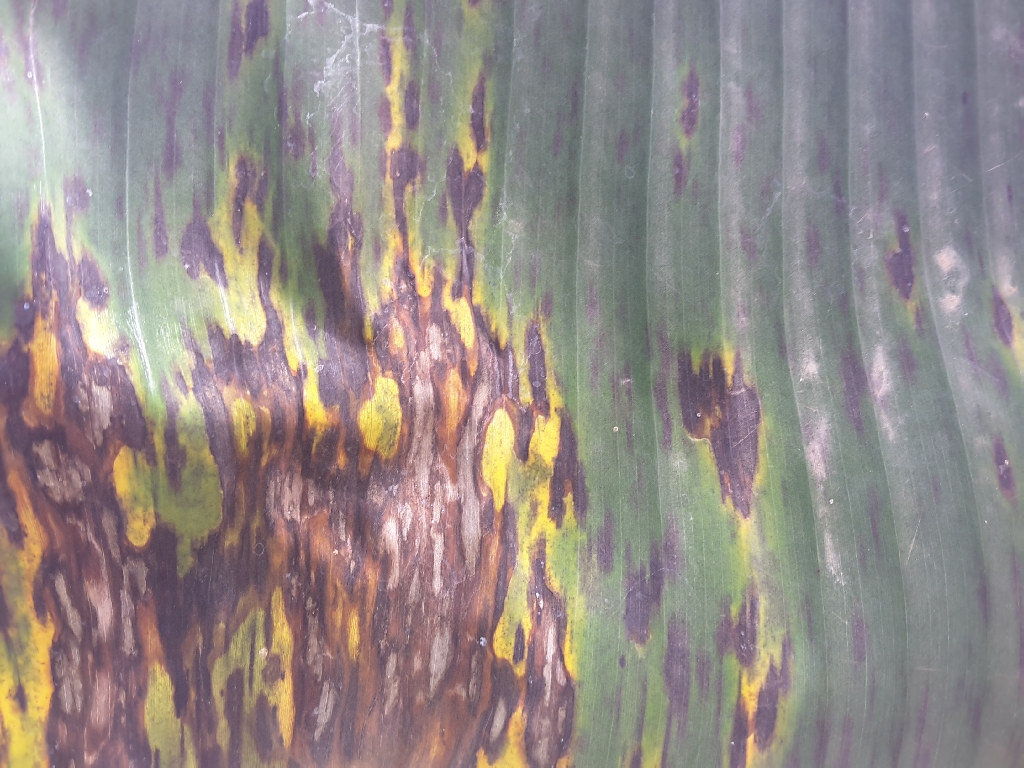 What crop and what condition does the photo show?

banana, black sigatoka
